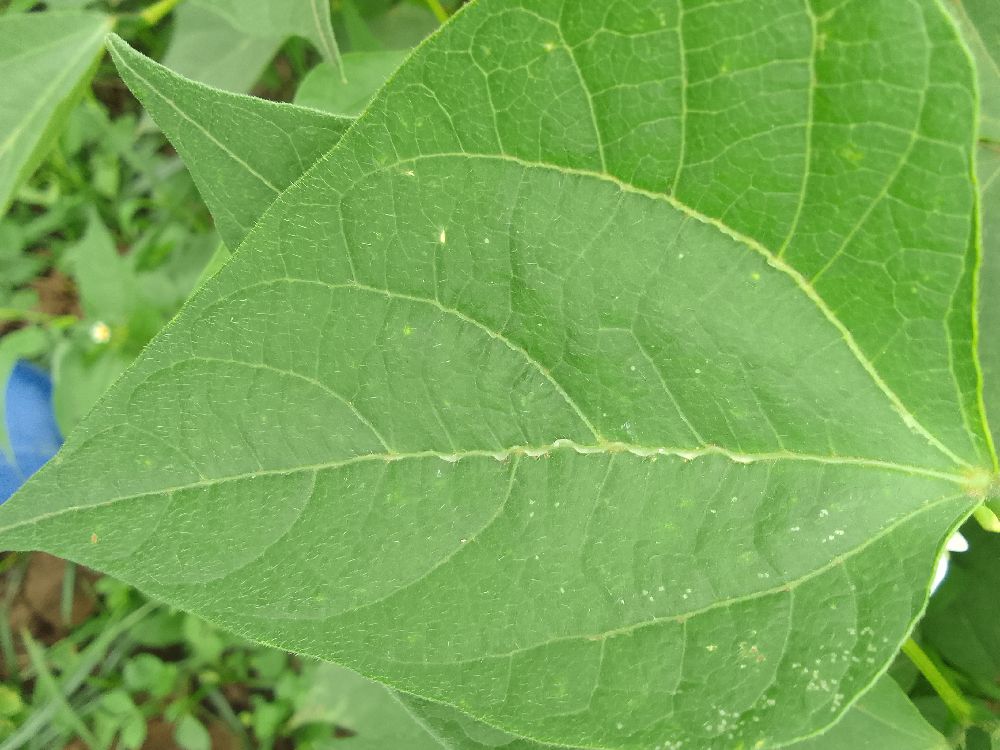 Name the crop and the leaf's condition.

common bean, healthy
